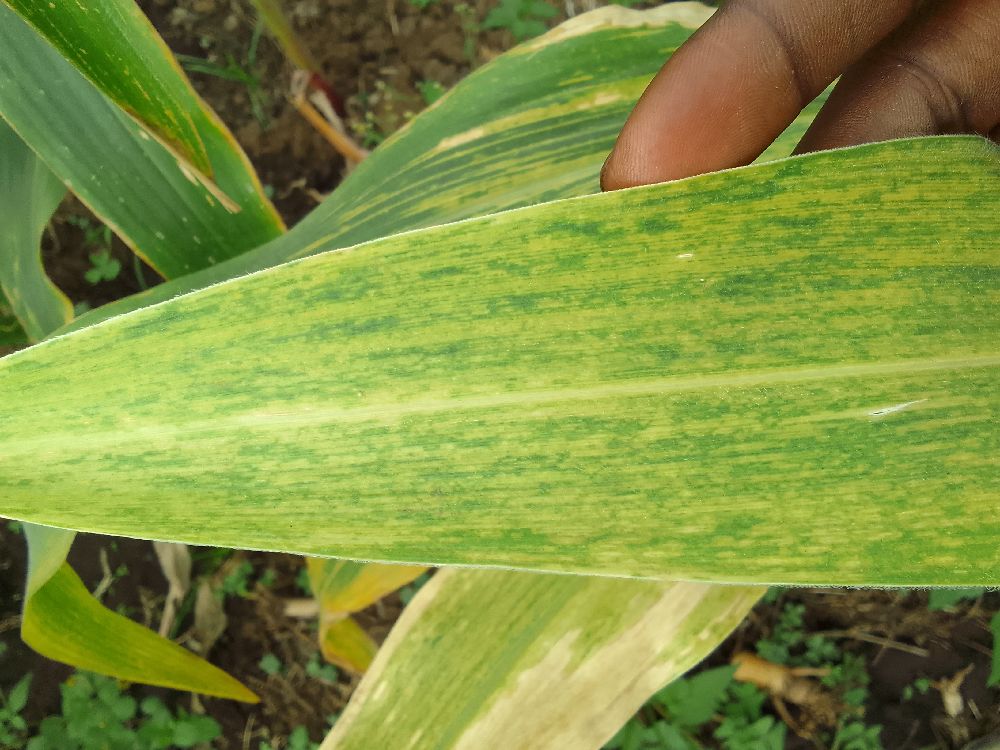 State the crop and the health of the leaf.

maize, maize lethal necrosis
